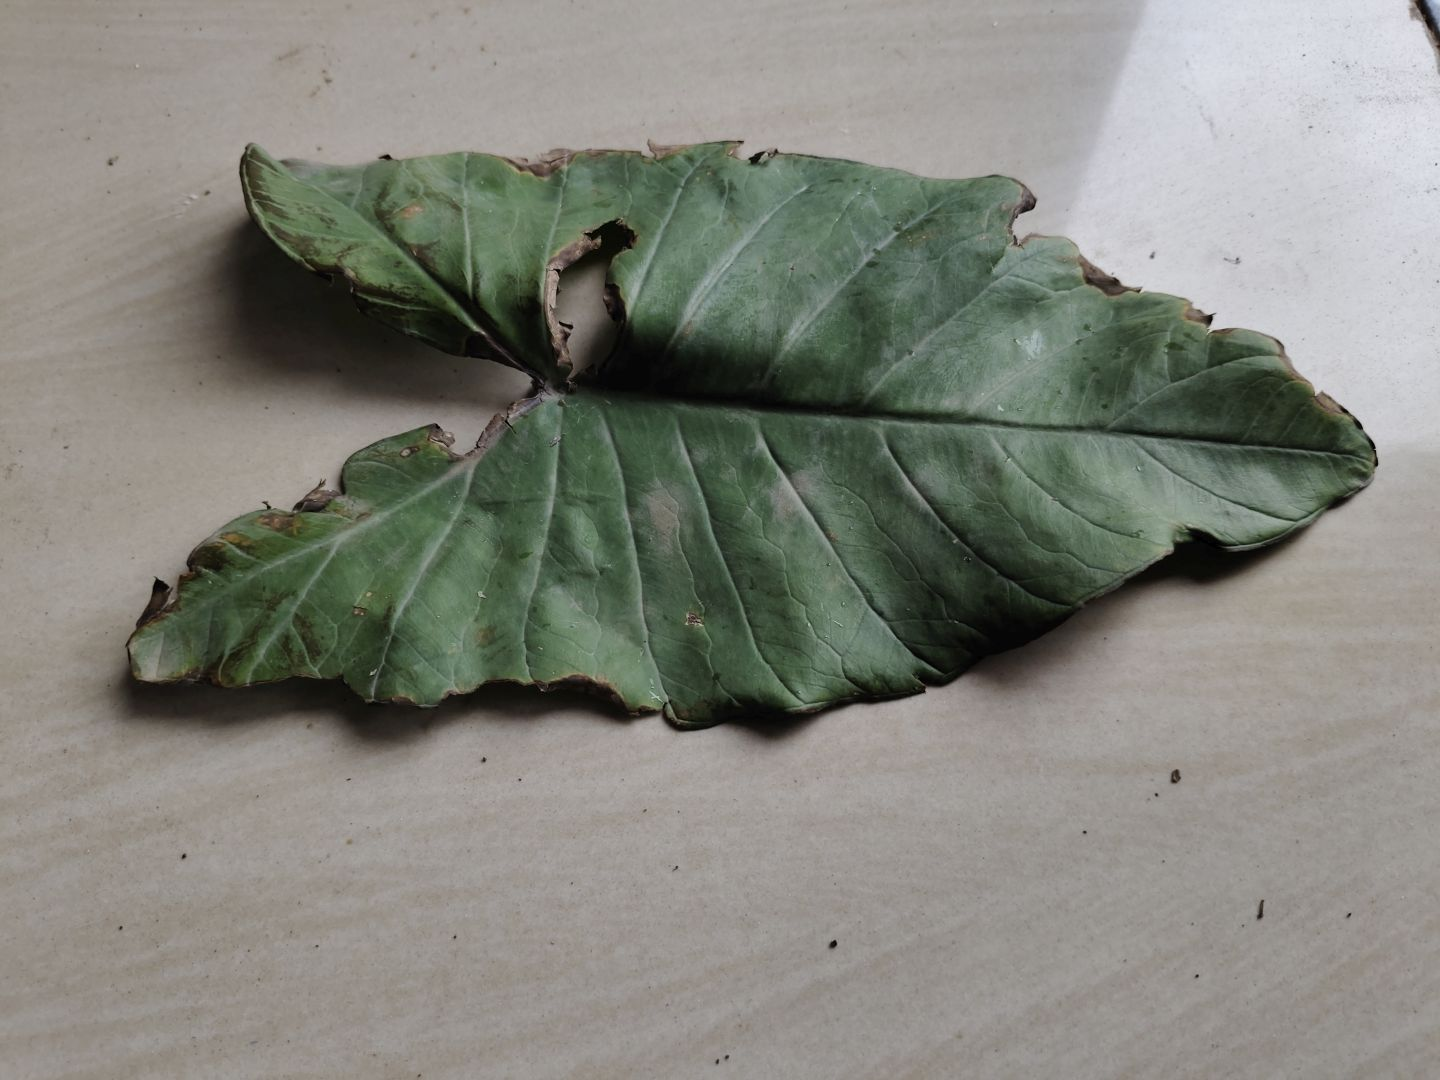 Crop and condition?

taro, leaf blight
